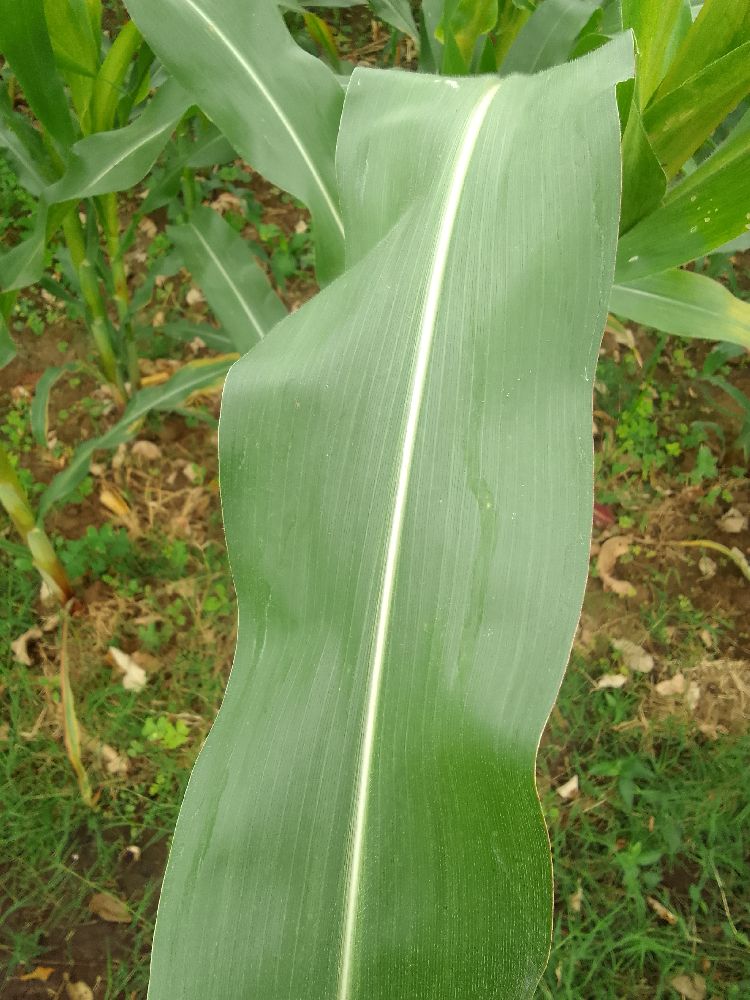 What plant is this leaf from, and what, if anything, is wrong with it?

maize, healthy
